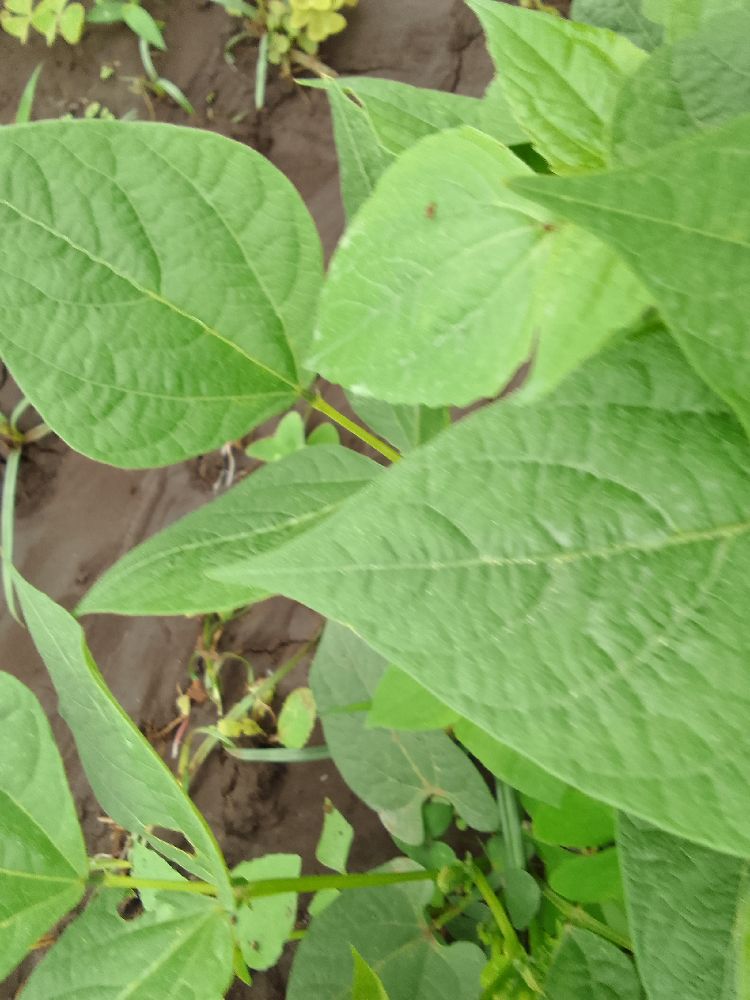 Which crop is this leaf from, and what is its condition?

common bean, healthy
